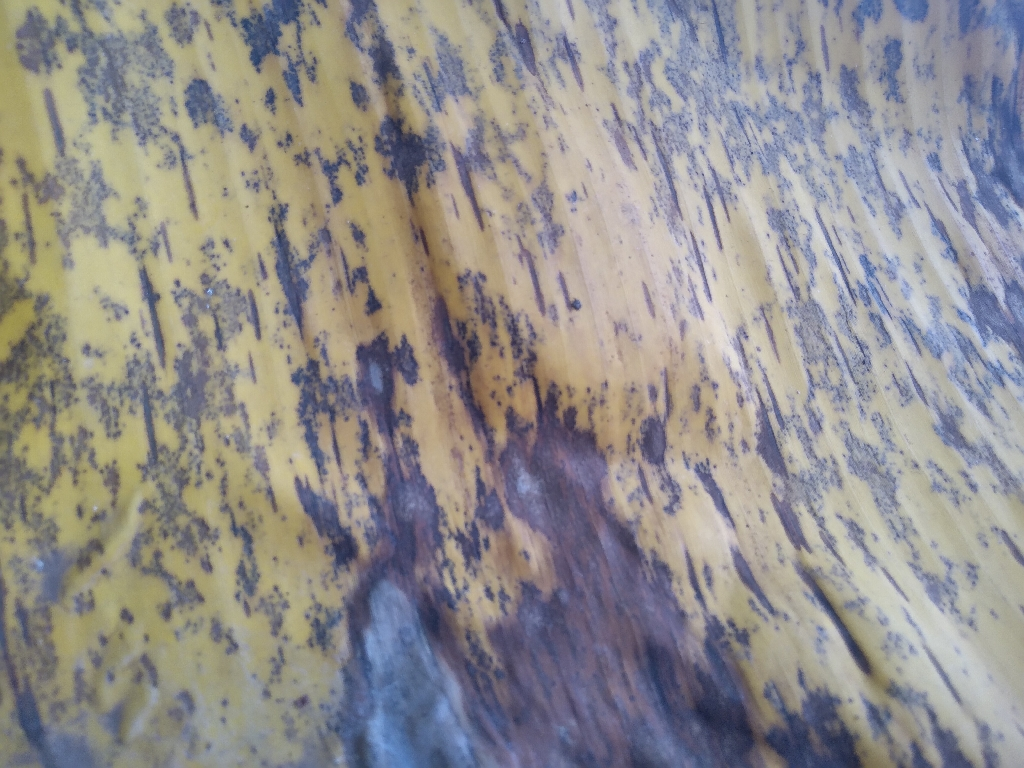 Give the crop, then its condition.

banana, black sigatoka
